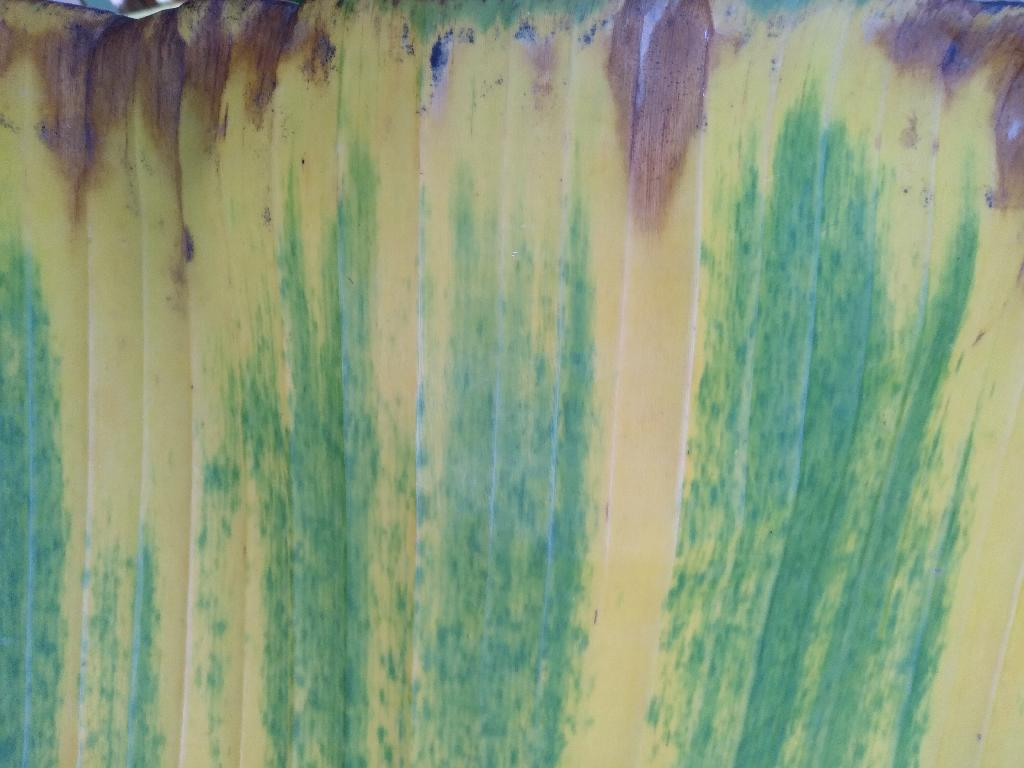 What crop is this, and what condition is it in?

banana, fusarium wilt race 1
